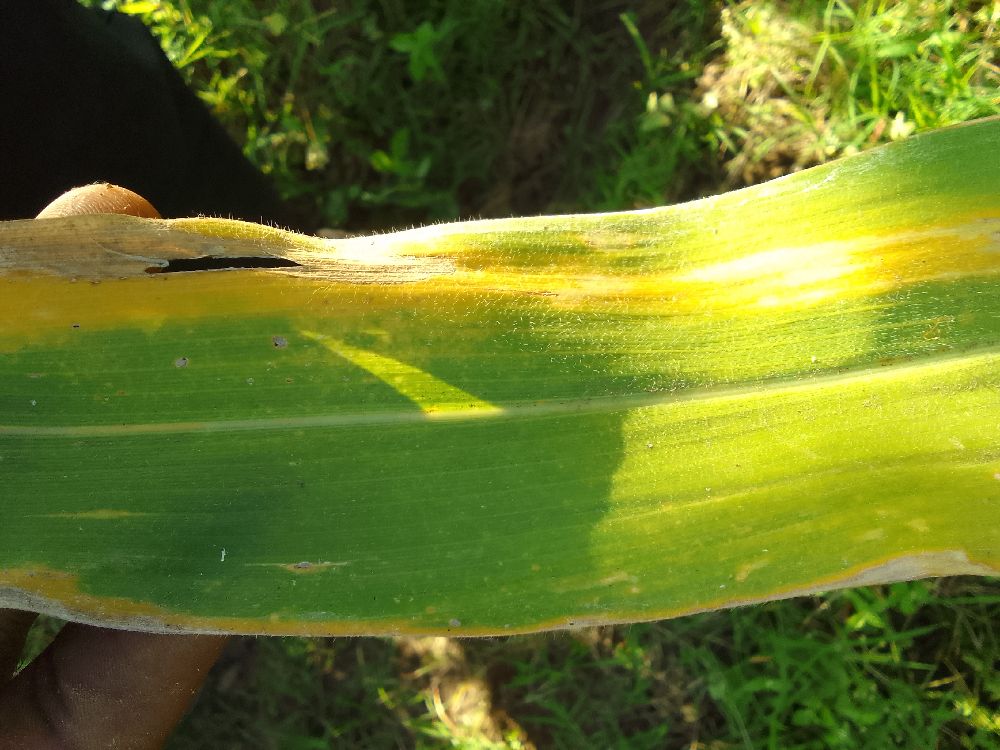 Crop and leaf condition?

maize, maize lethal necrosis
